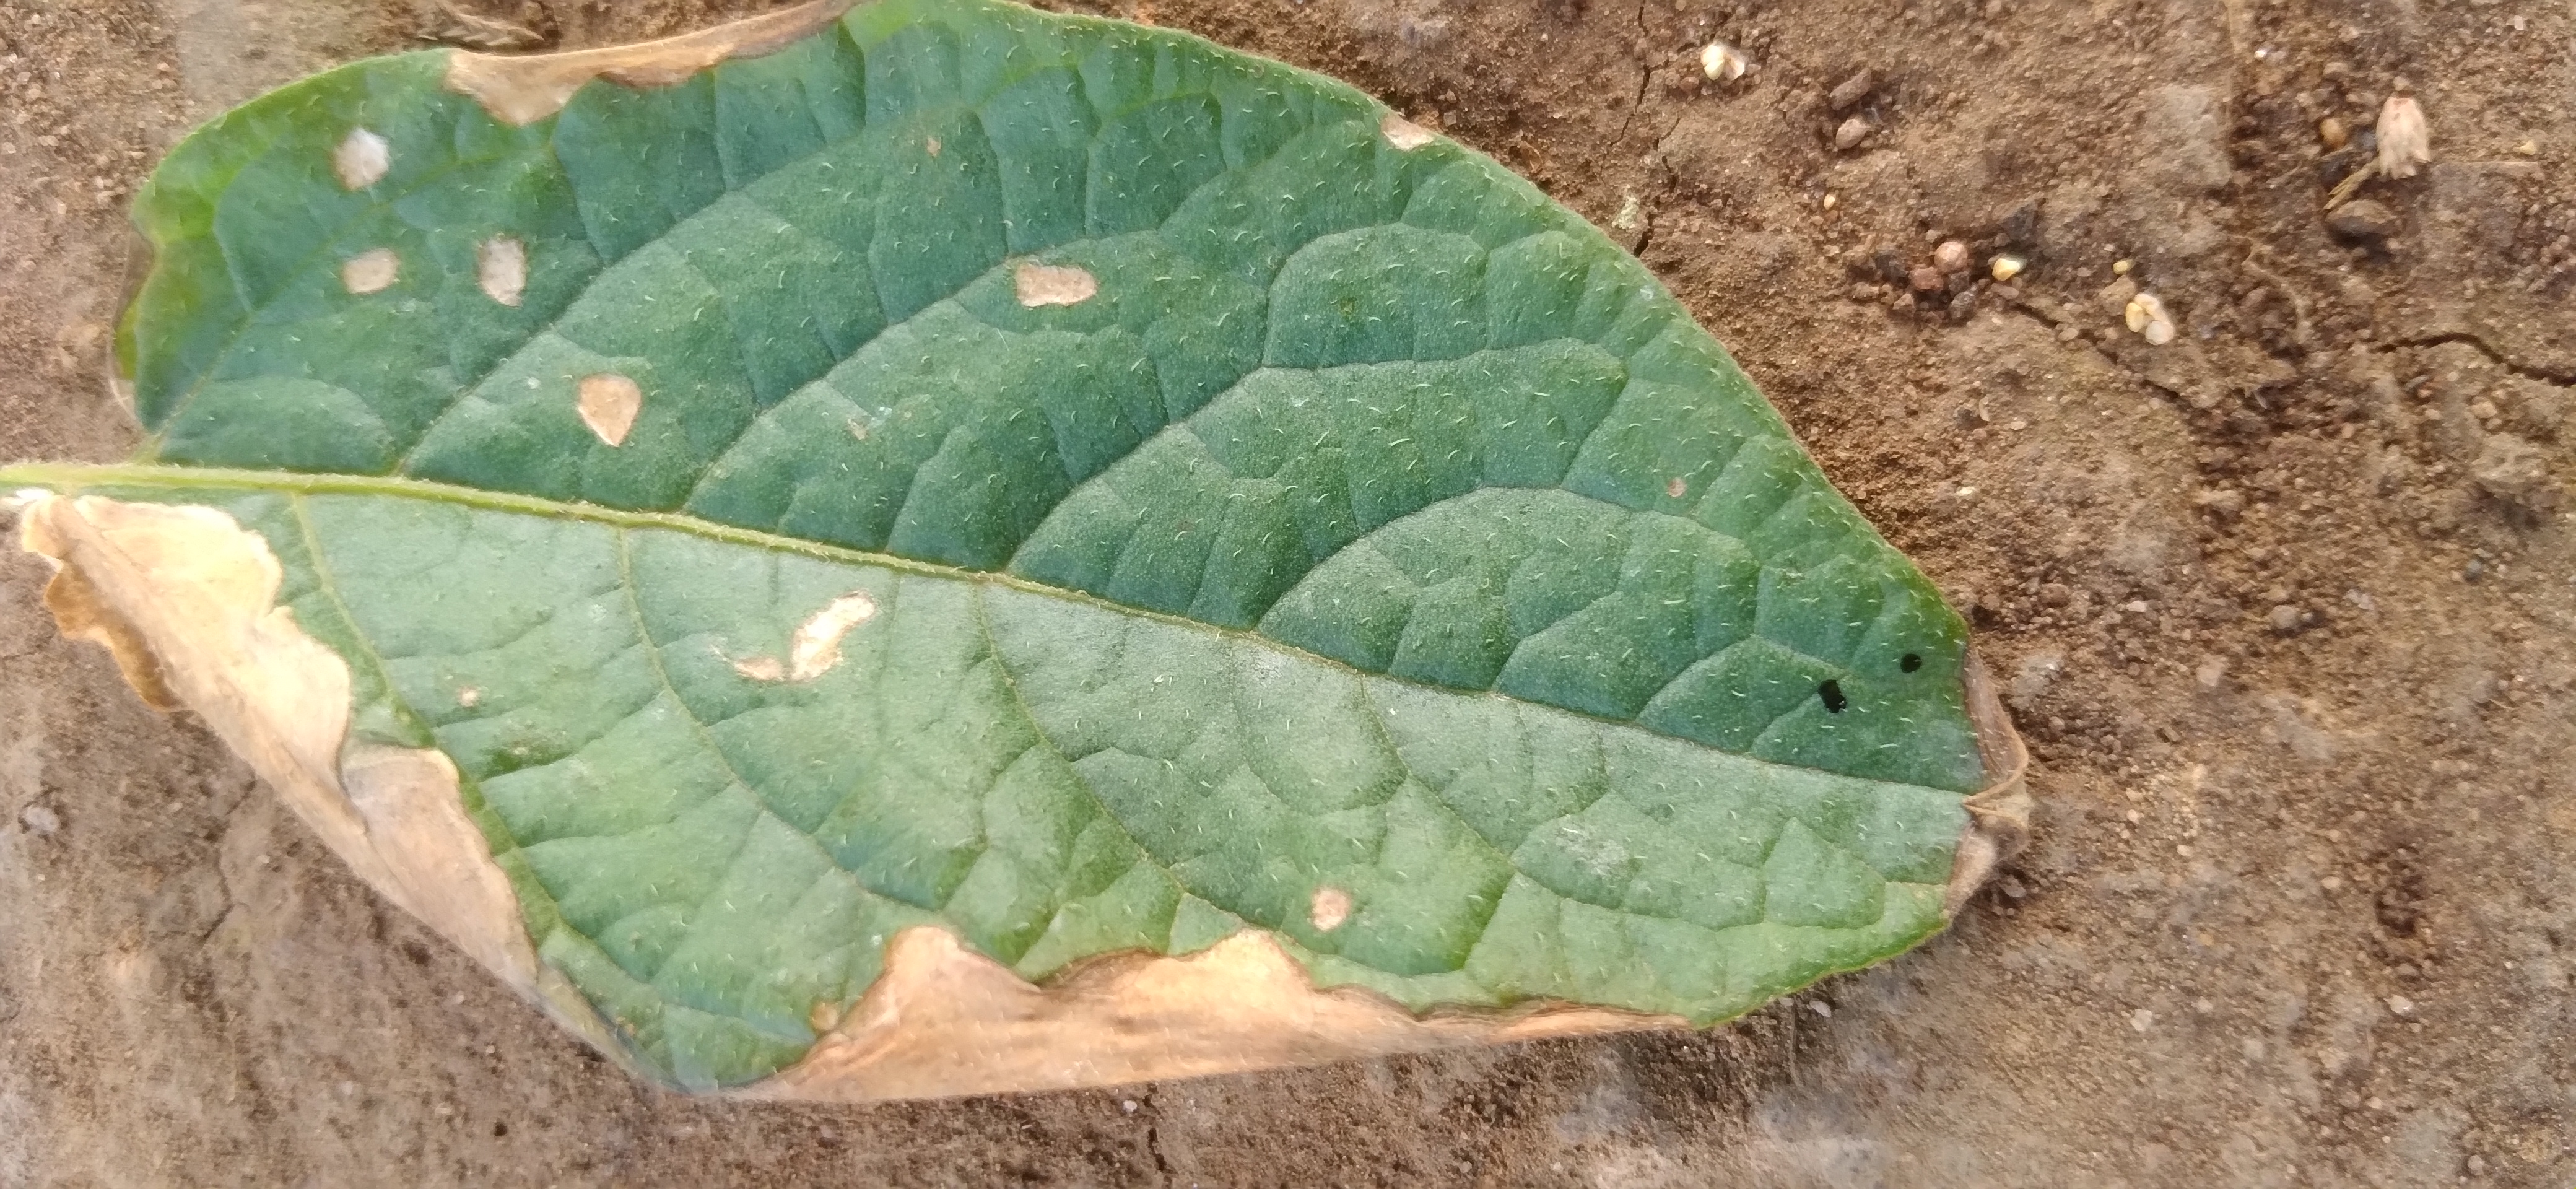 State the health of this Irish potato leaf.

early blight
